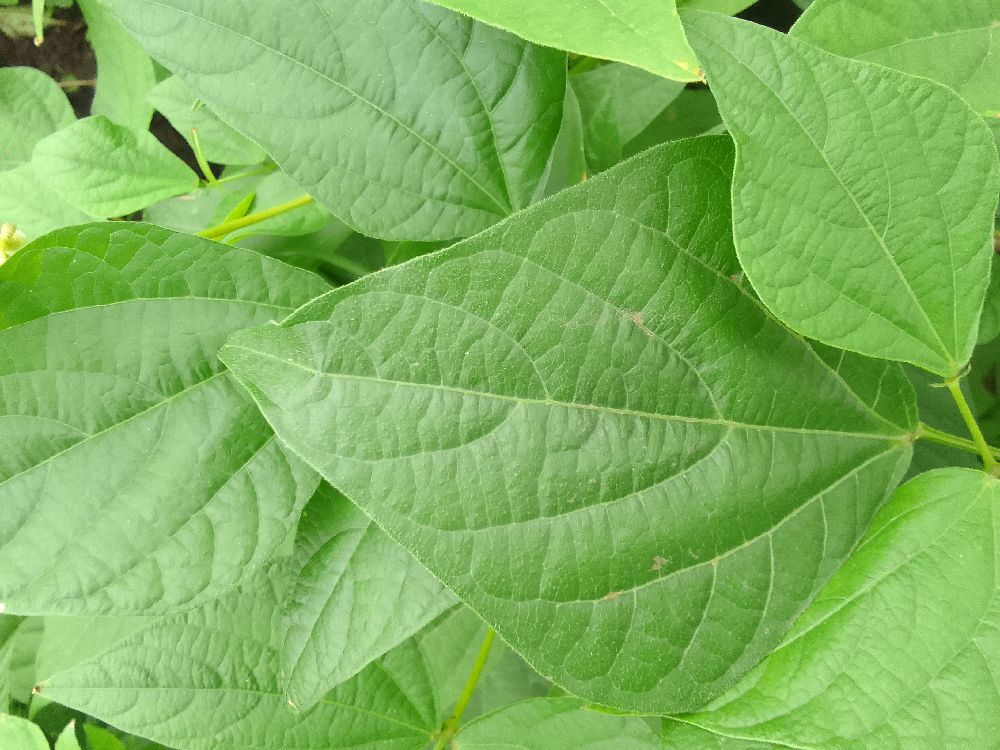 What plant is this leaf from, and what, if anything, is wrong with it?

common bean, healthy
